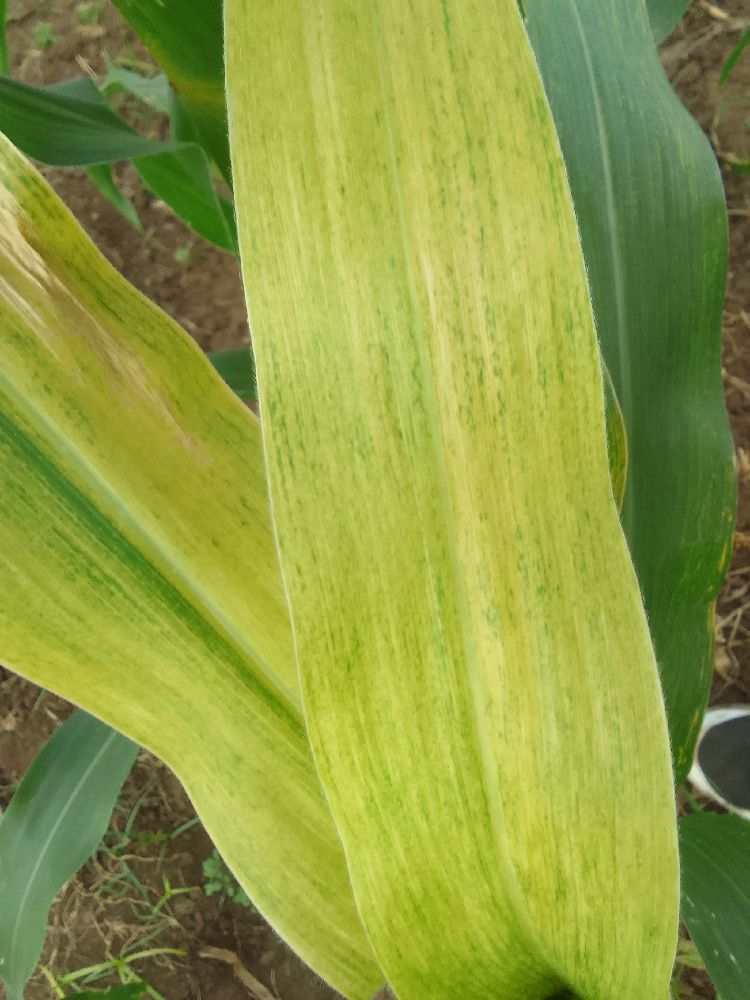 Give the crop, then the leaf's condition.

maize, maize lethal necrosis
